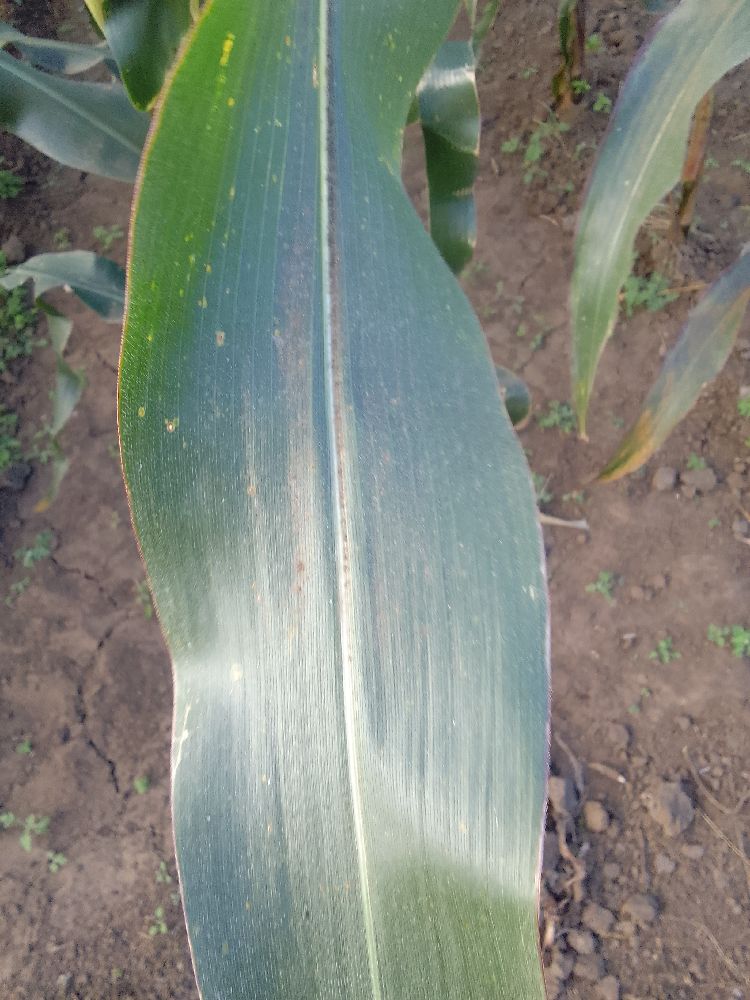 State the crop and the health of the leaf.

maize, healthy
